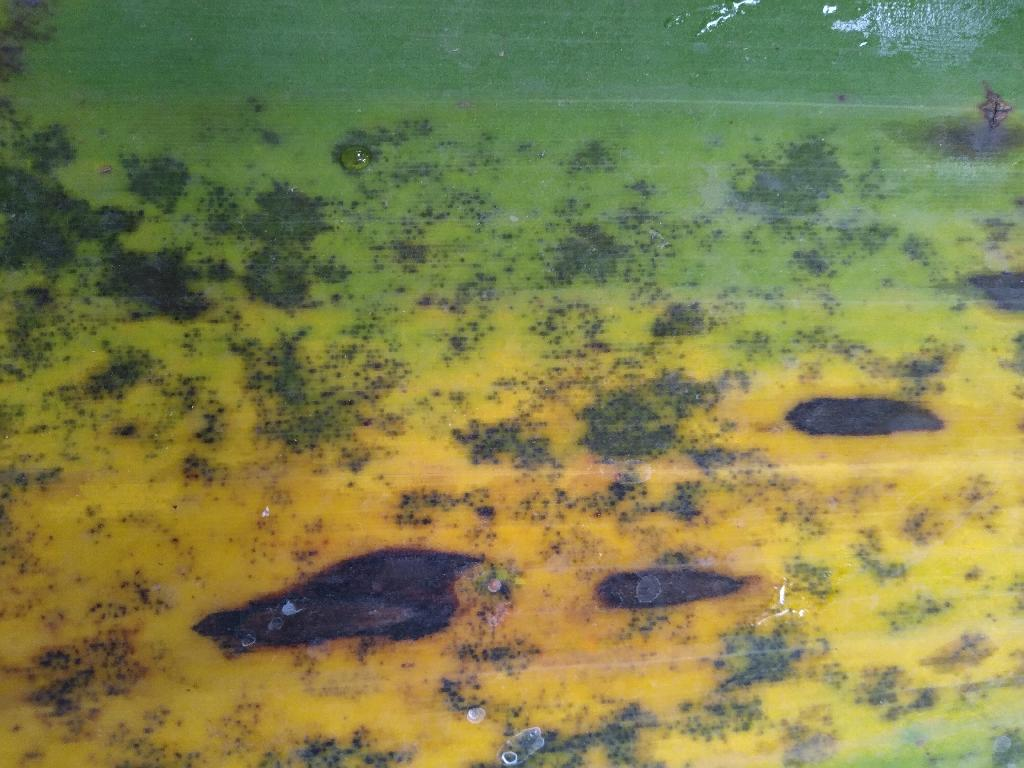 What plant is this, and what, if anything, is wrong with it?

banana, black sigatoka
